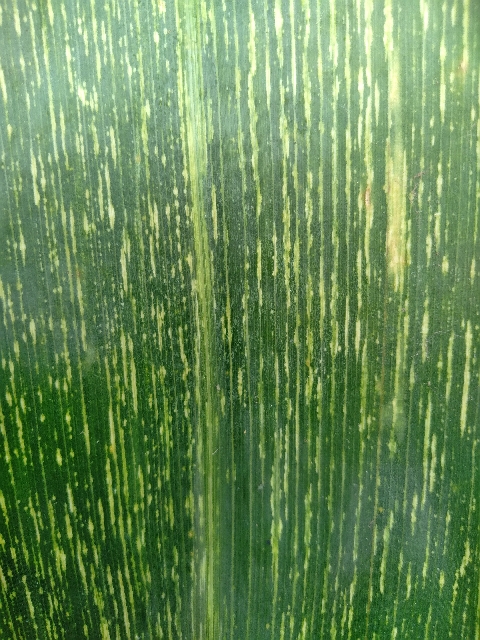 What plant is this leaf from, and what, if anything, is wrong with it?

maize, maize streak virus
